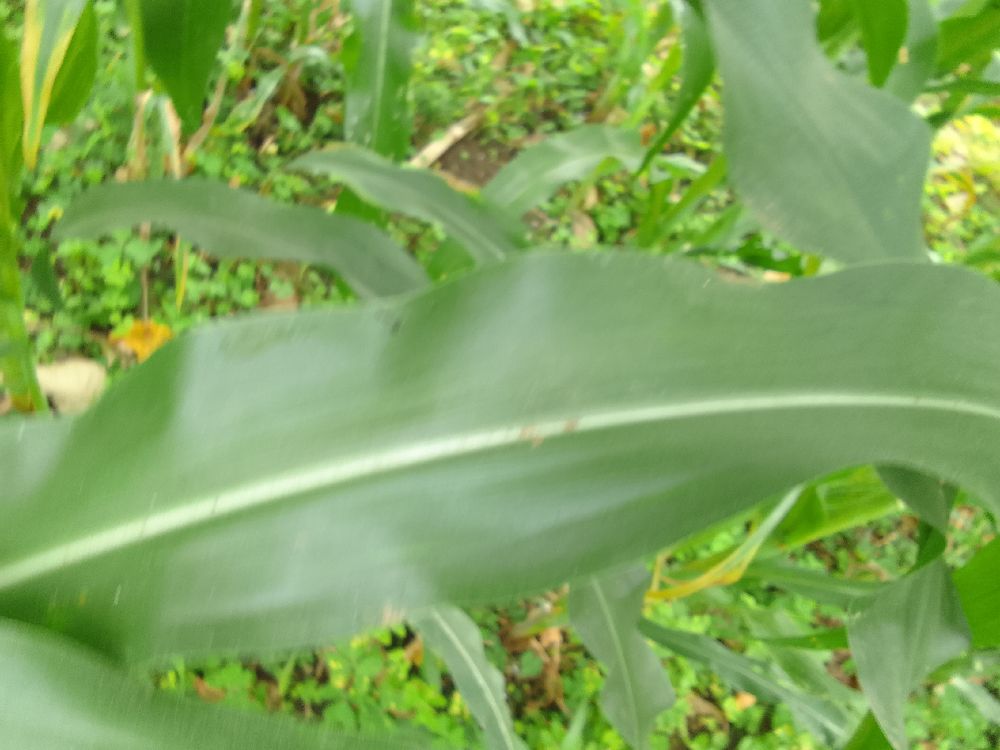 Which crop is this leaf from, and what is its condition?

maize, healthy
